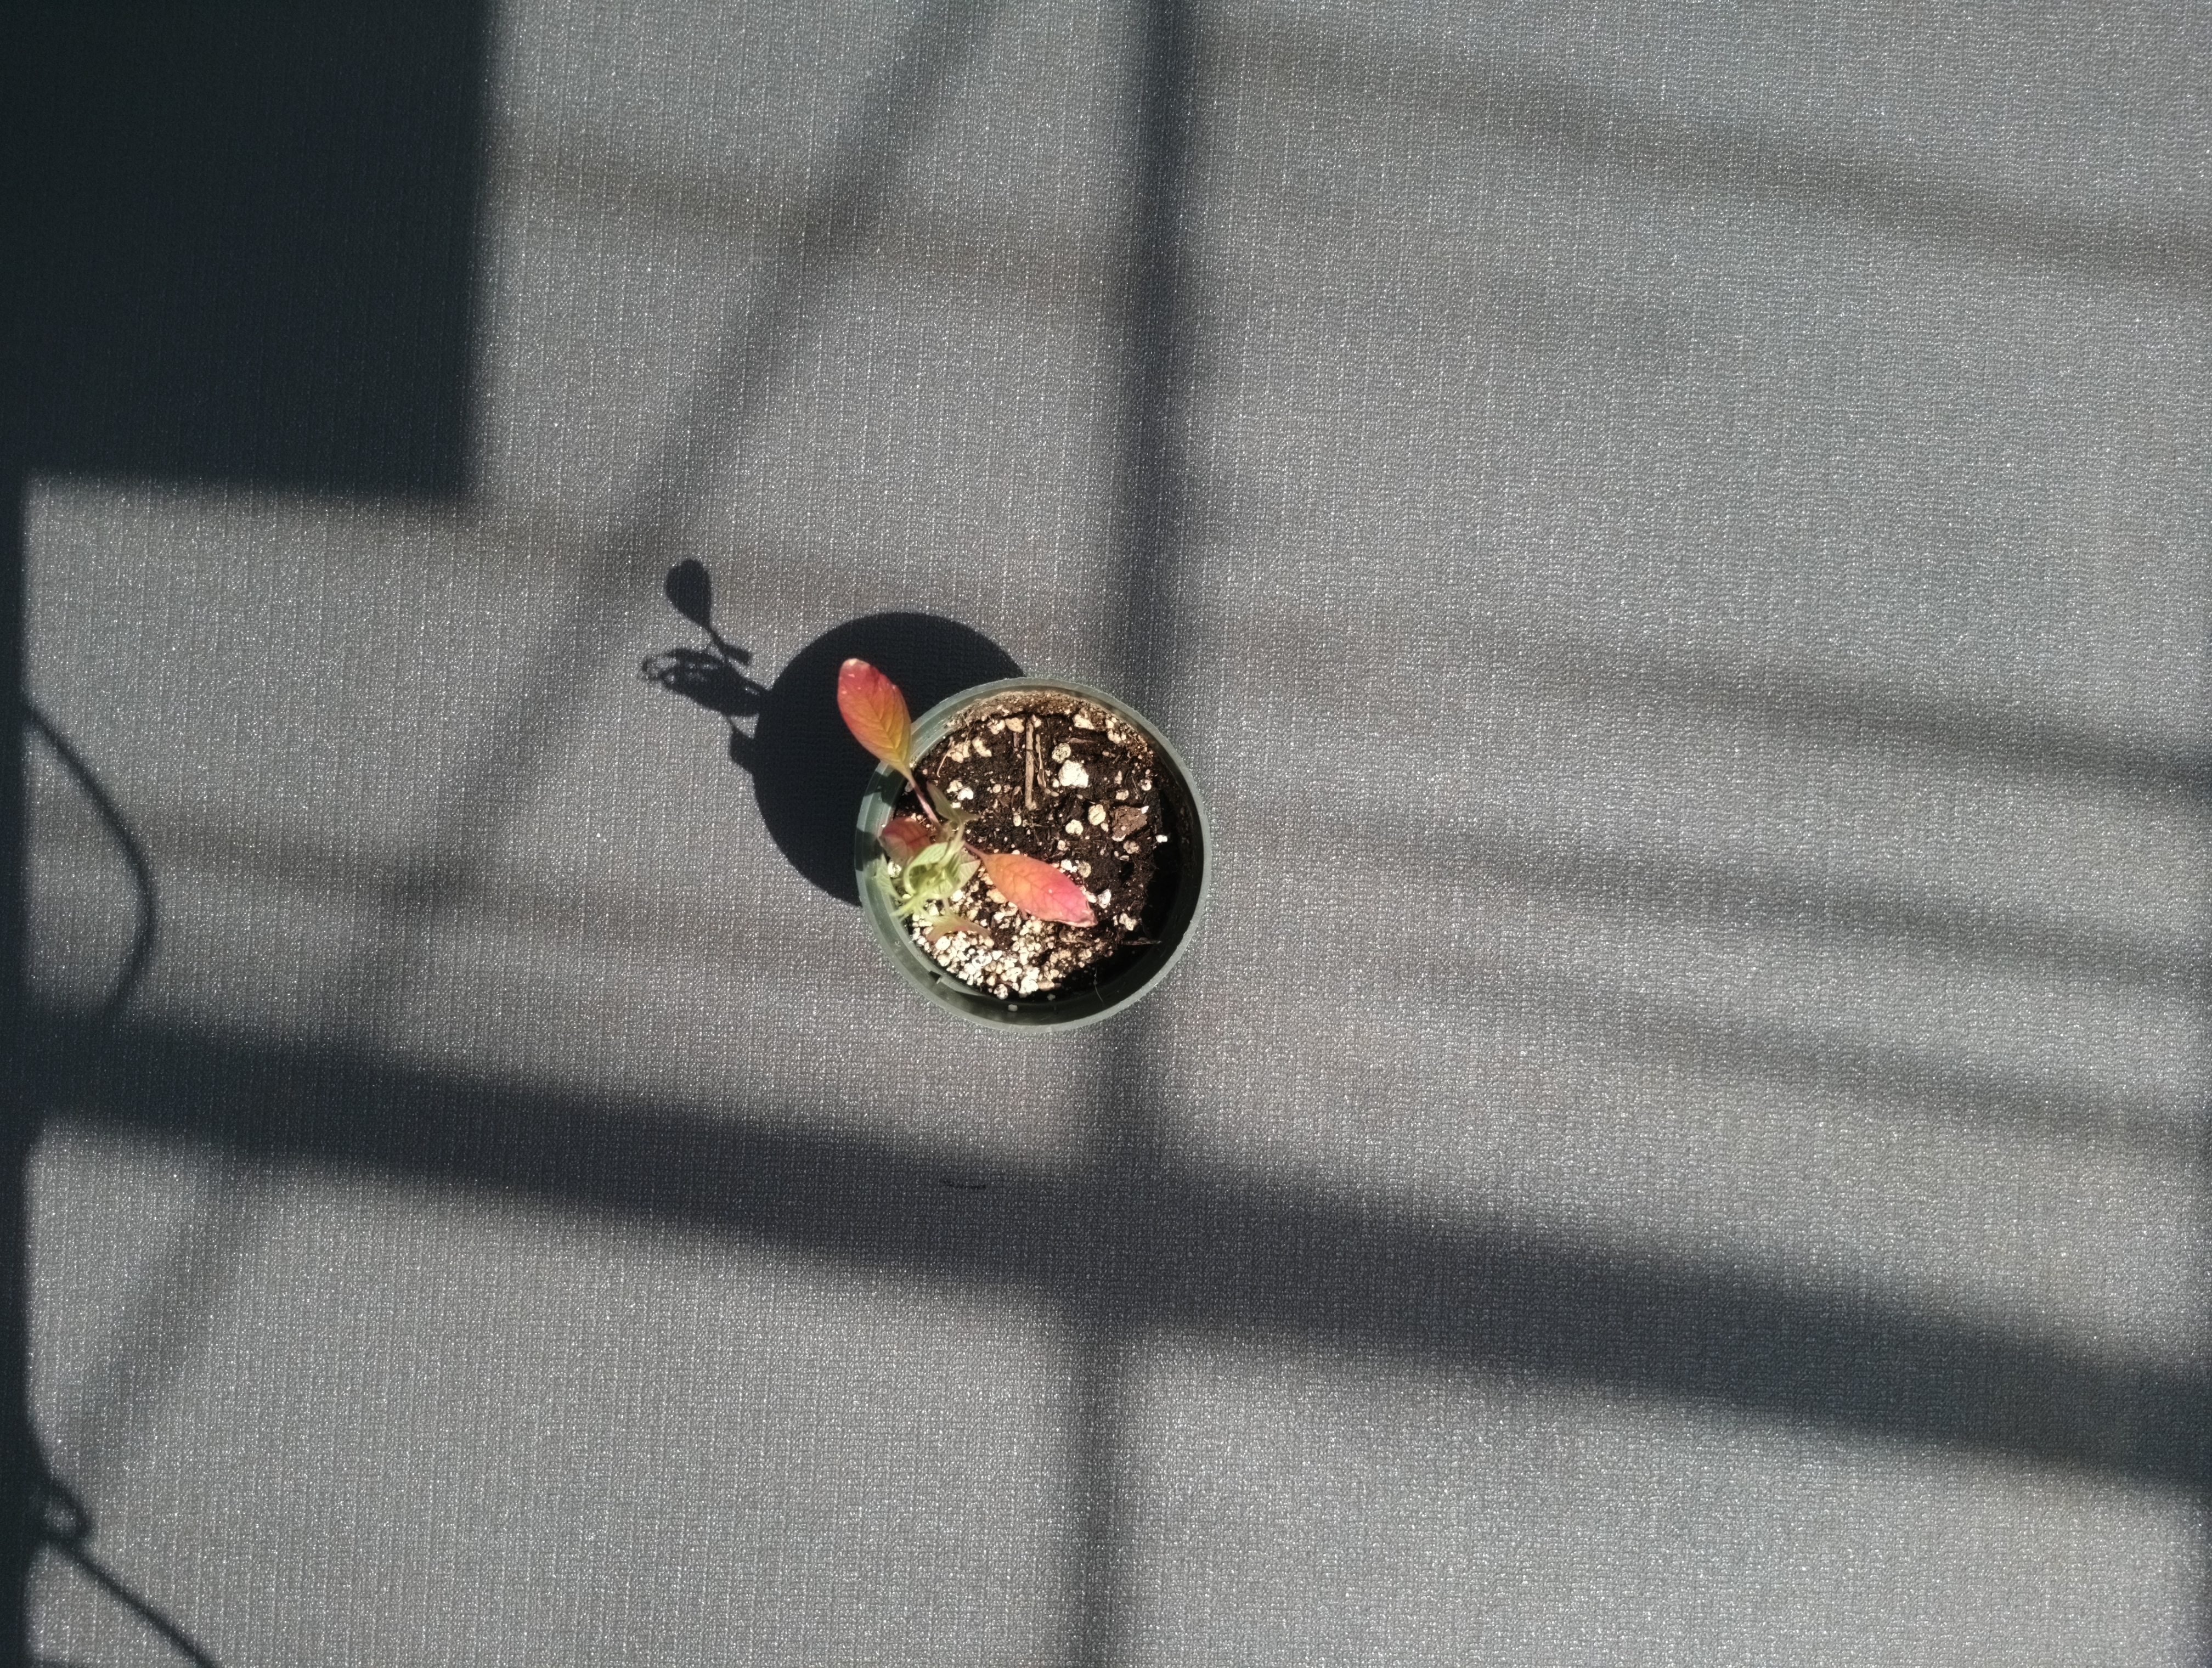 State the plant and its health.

waterhemp, epinasty
